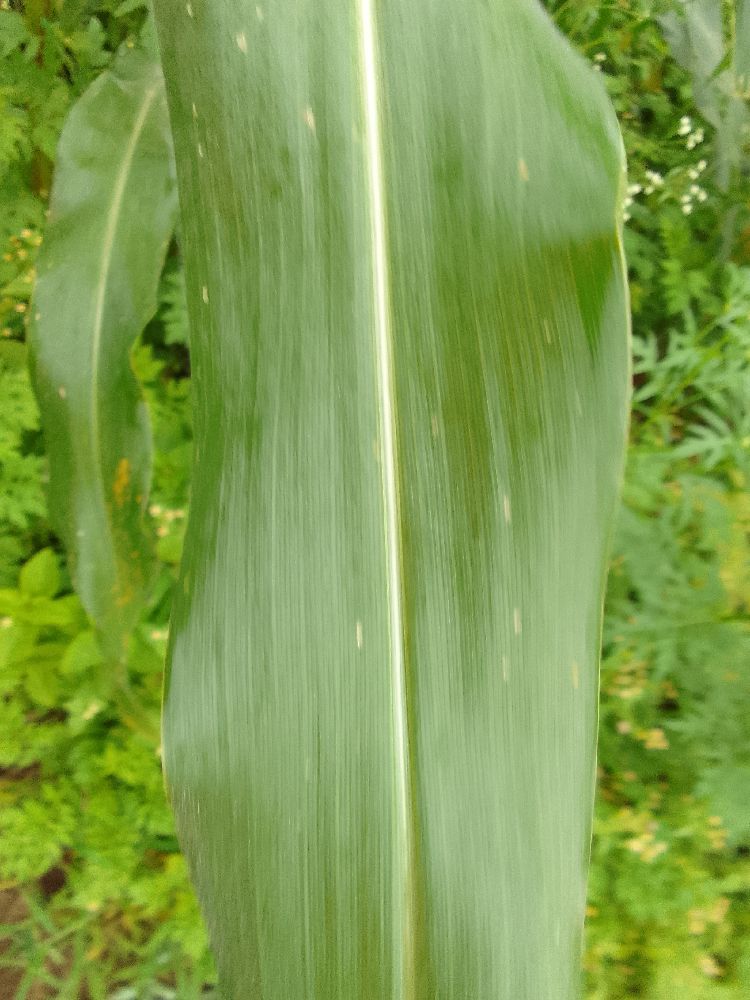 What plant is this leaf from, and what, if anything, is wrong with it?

maize, healthy
